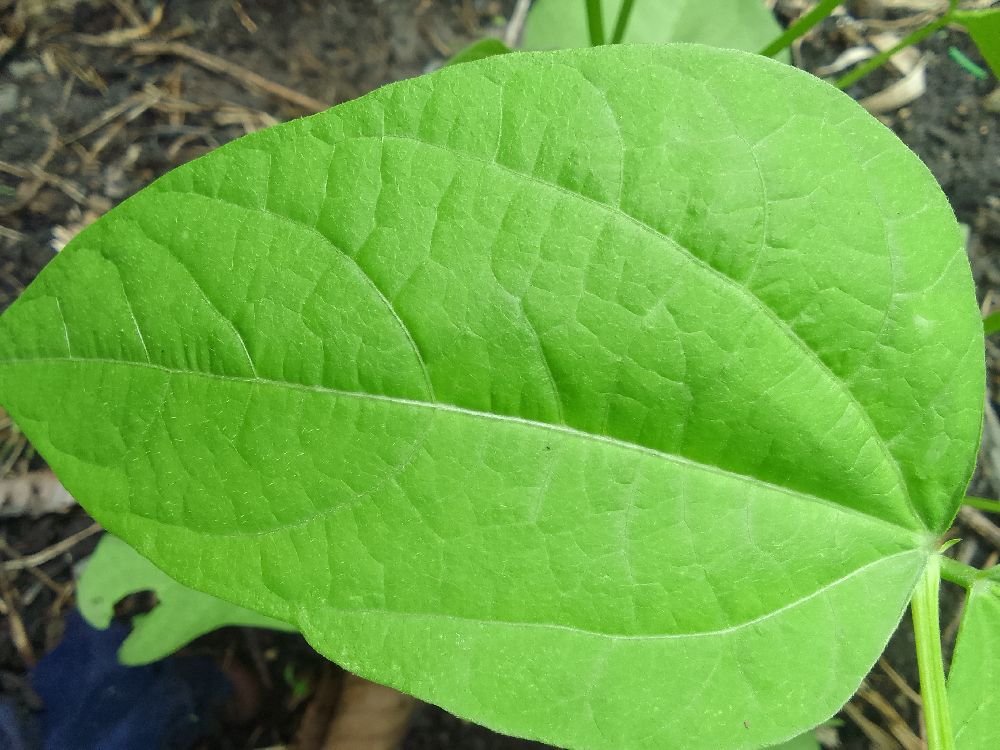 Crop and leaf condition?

common bean, healthy
